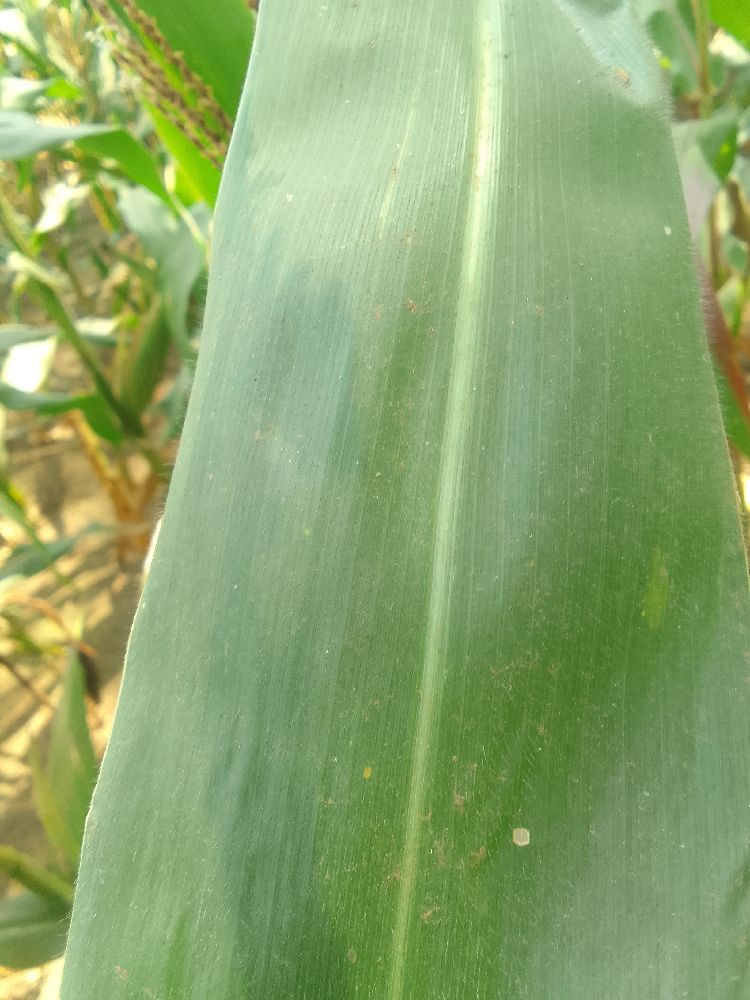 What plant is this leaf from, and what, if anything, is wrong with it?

maize, healthy
